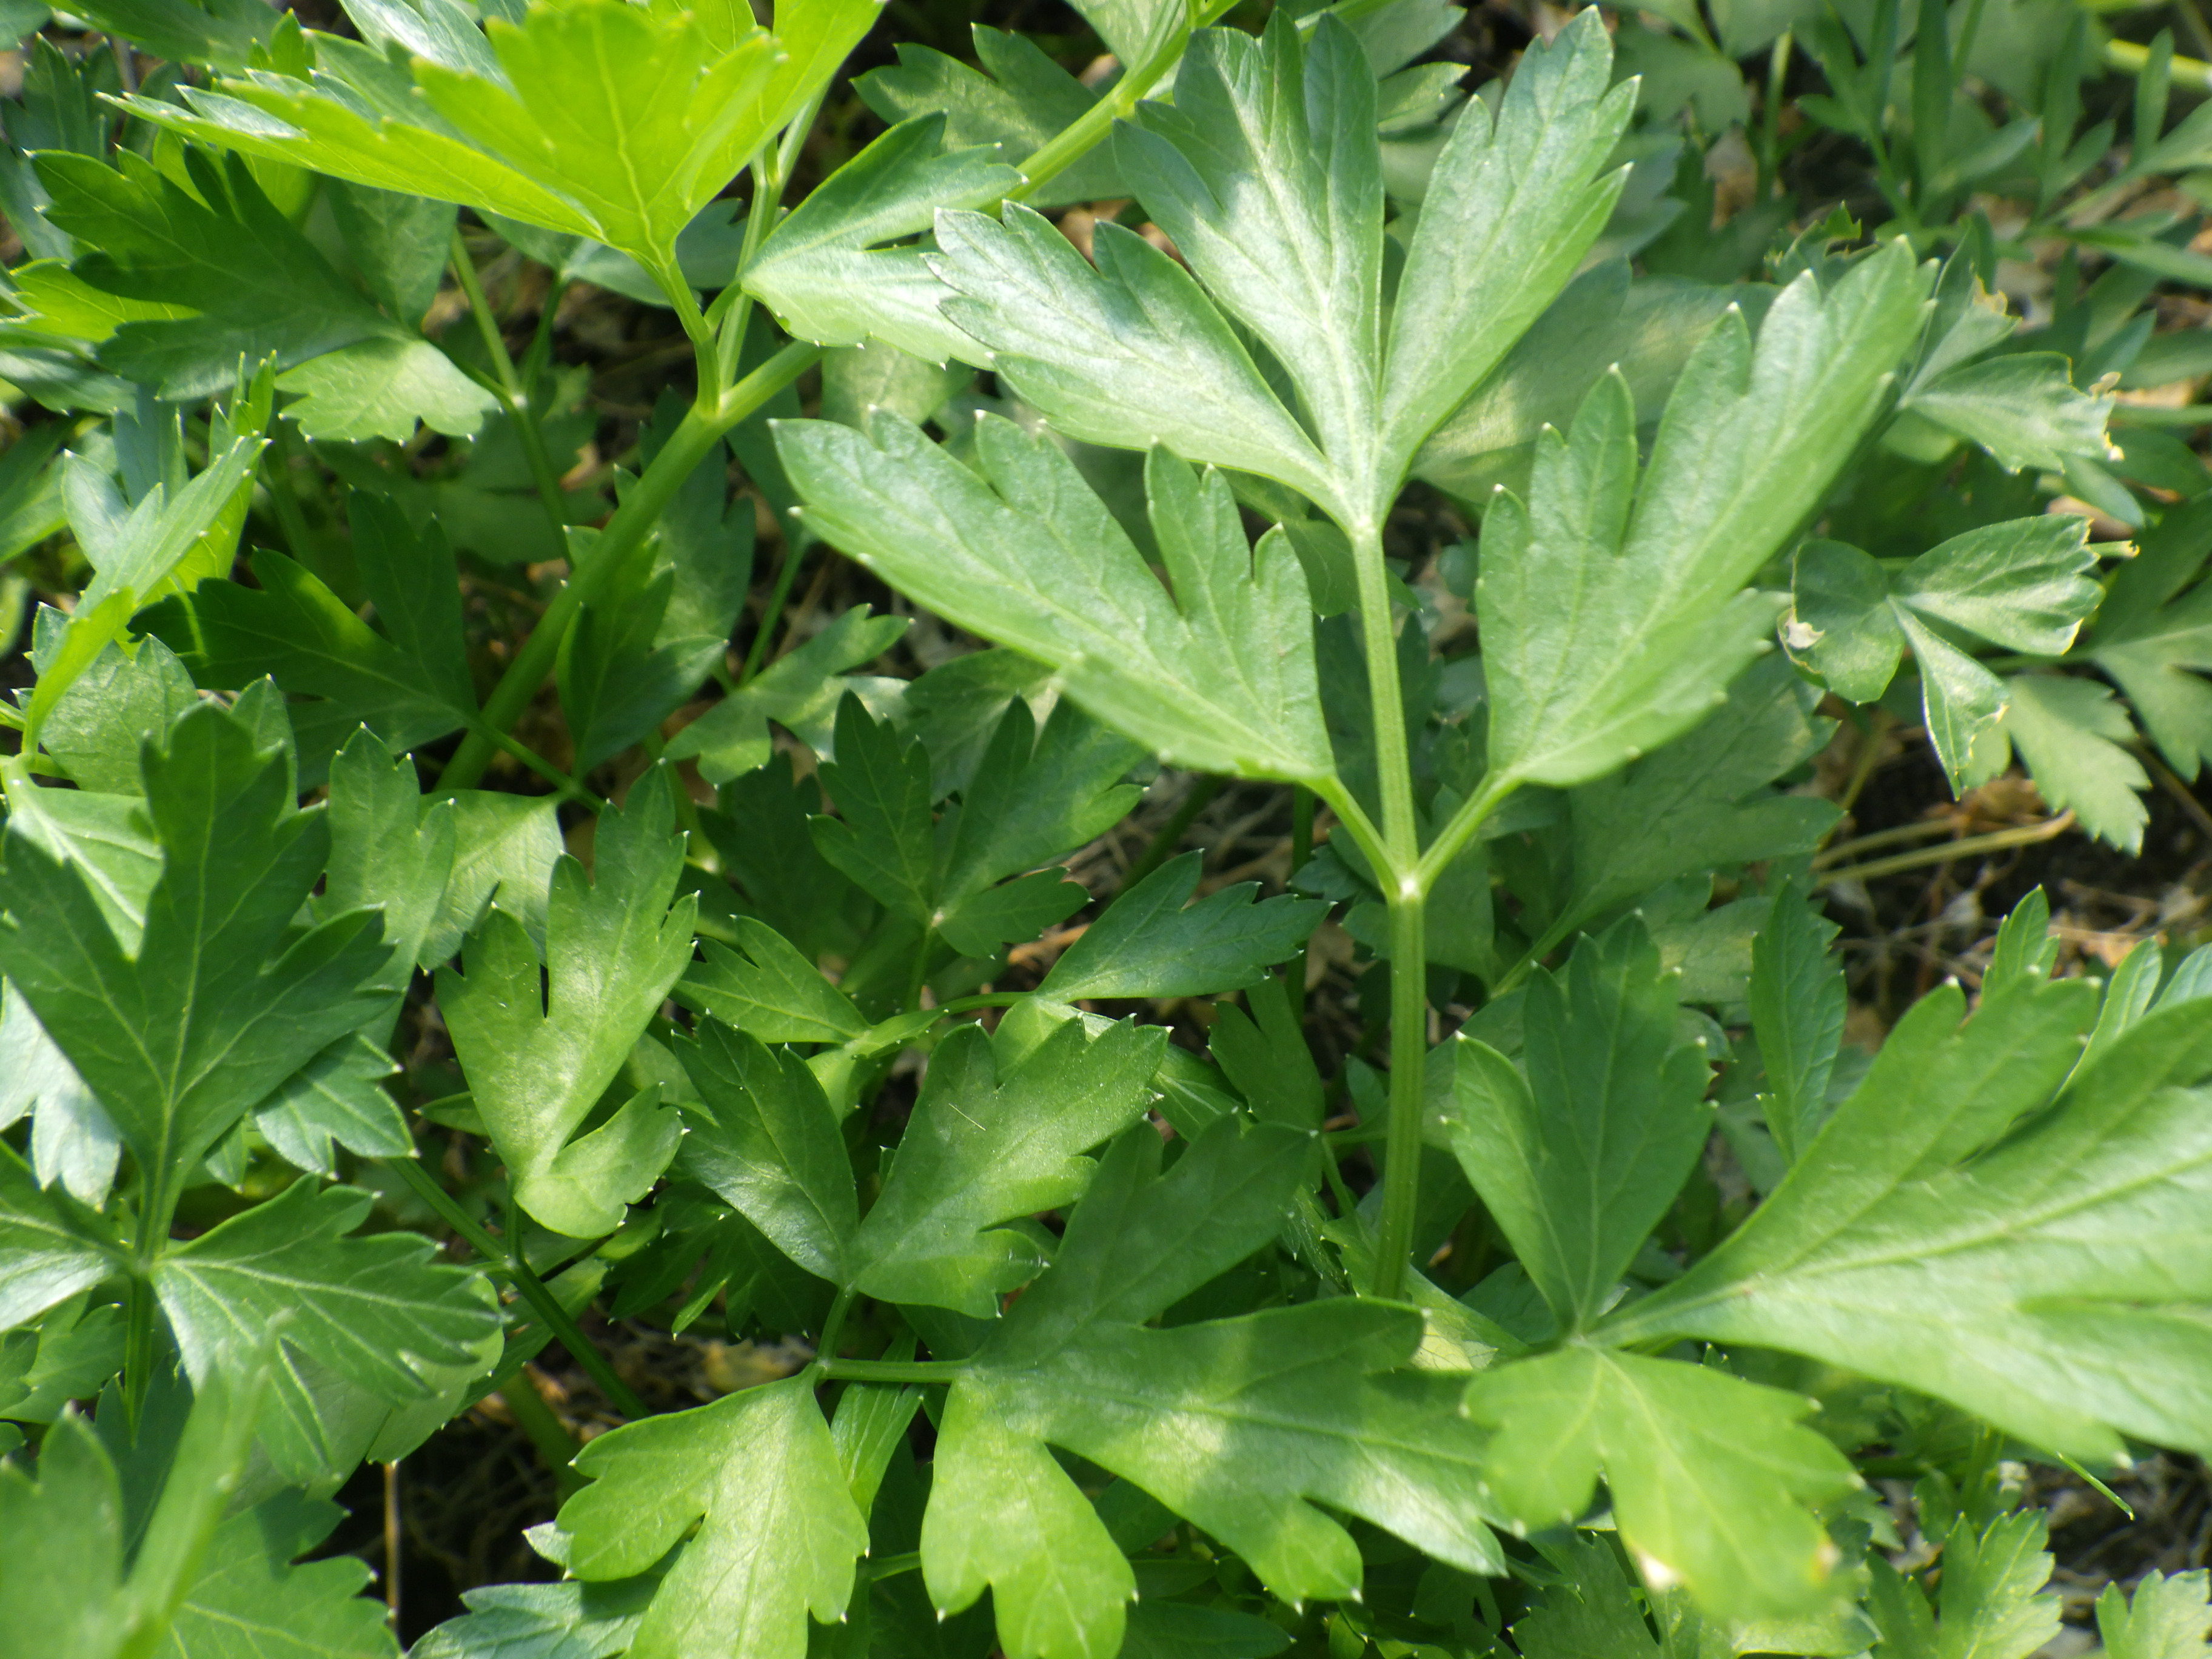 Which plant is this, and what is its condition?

parsley, healthy
